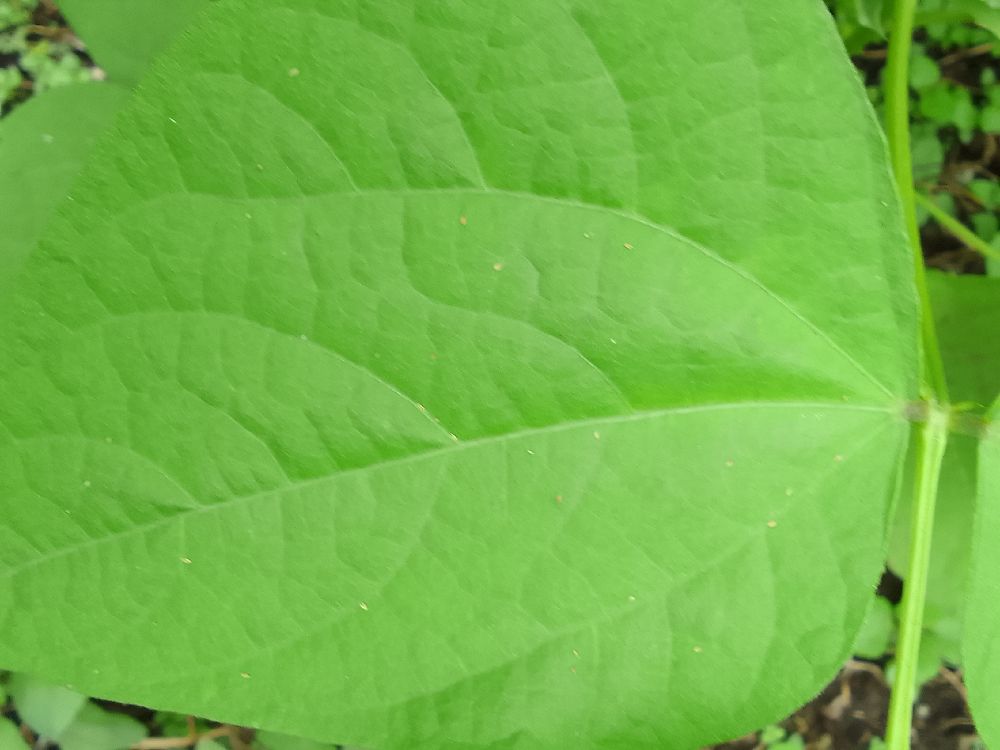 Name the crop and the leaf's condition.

common bean, healthy
